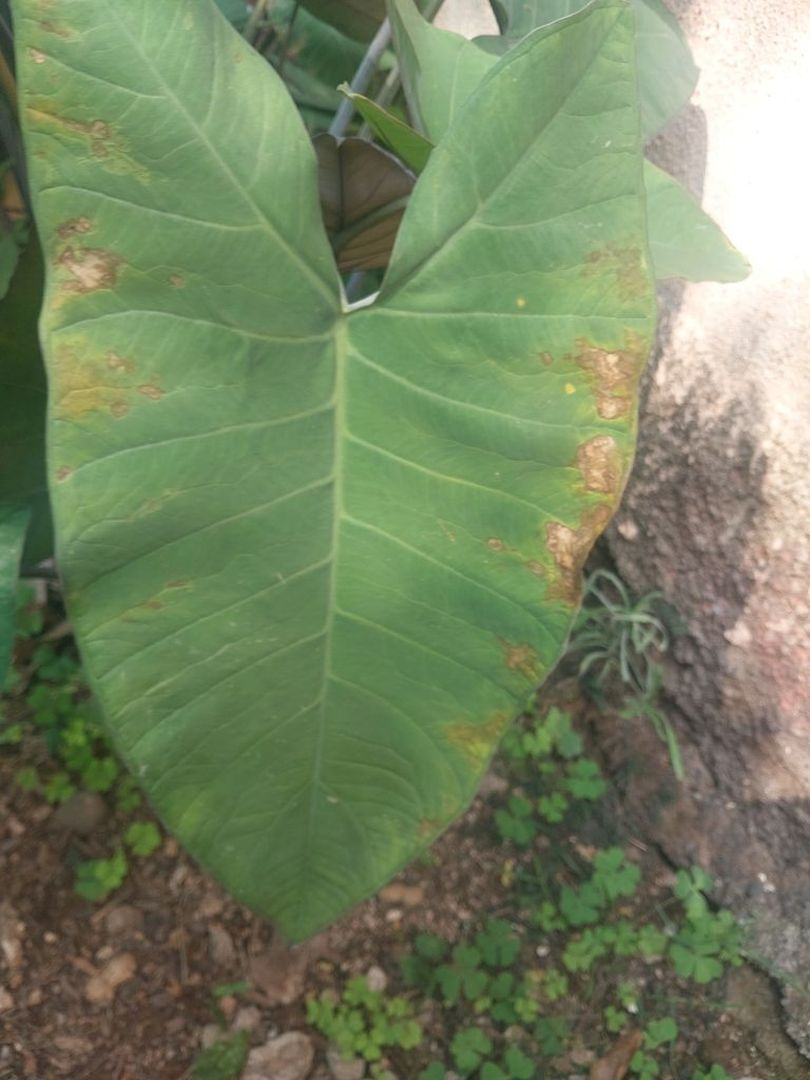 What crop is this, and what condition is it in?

taro, leaf blight
